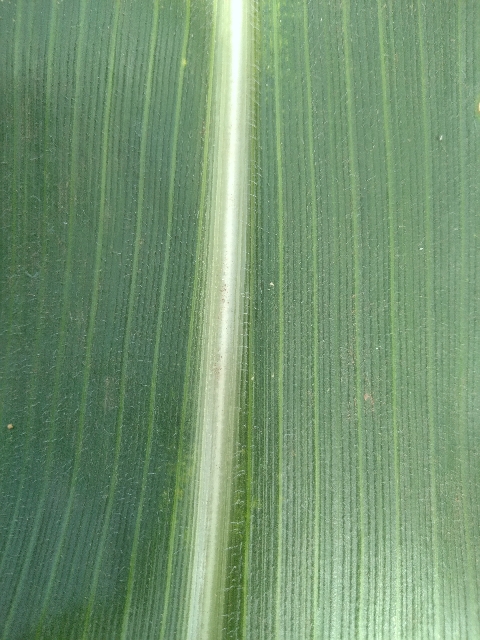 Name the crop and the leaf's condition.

maize, healthy
